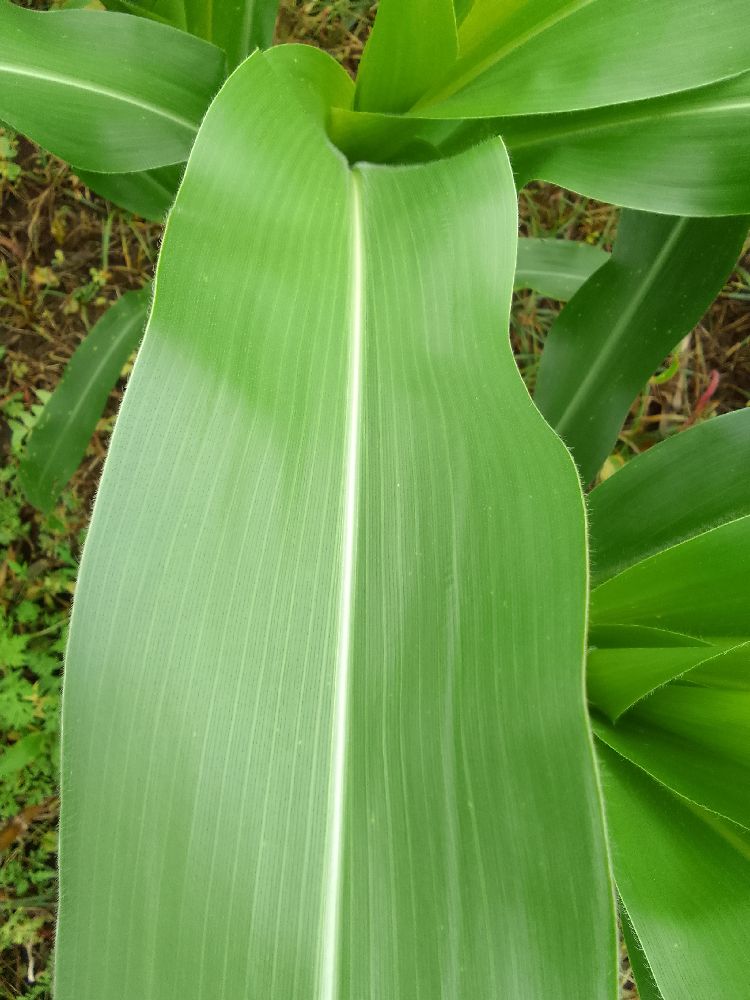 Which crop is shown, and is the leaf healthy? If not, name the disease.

maize, healthy
